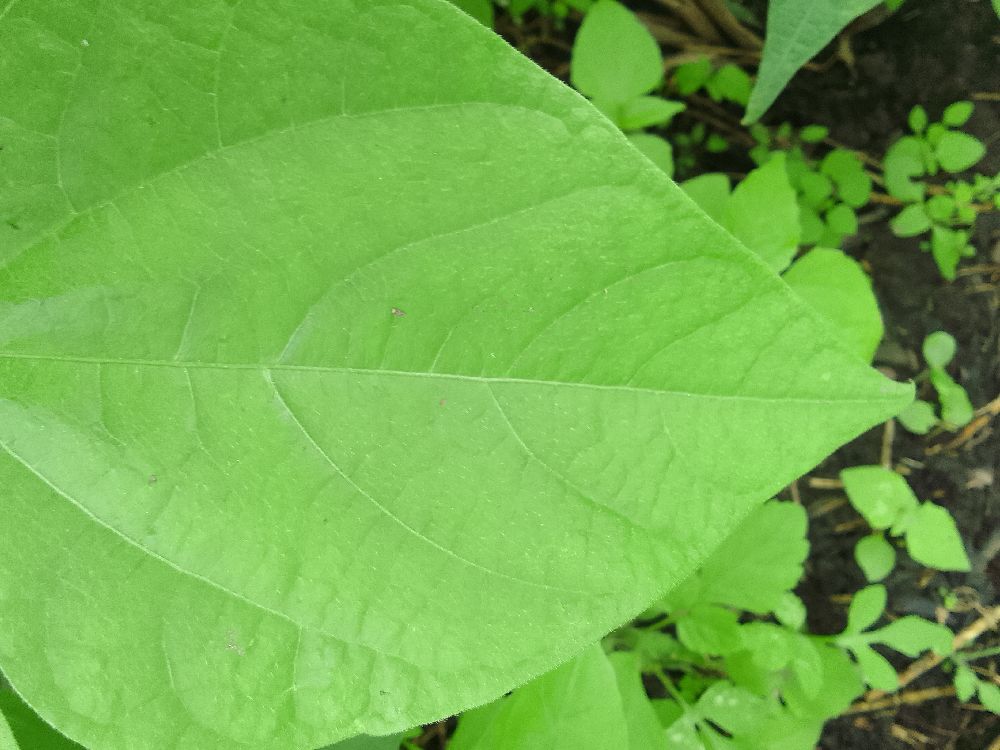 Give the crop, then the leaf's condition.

common bean, healthy
